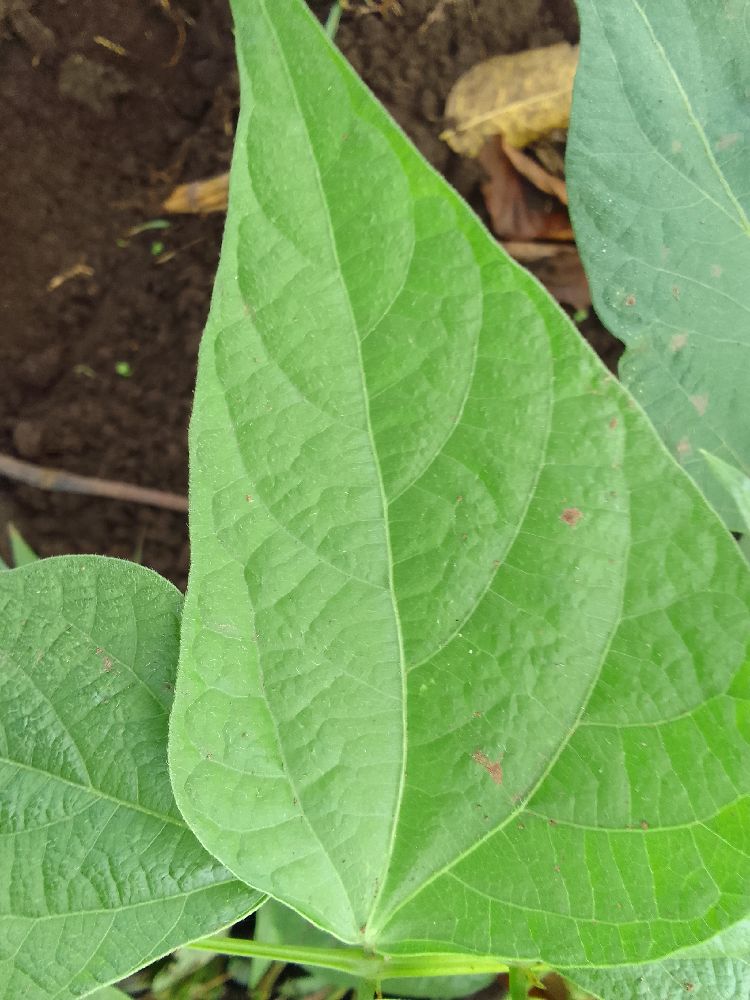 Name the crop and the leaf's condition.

common bean, healthy
